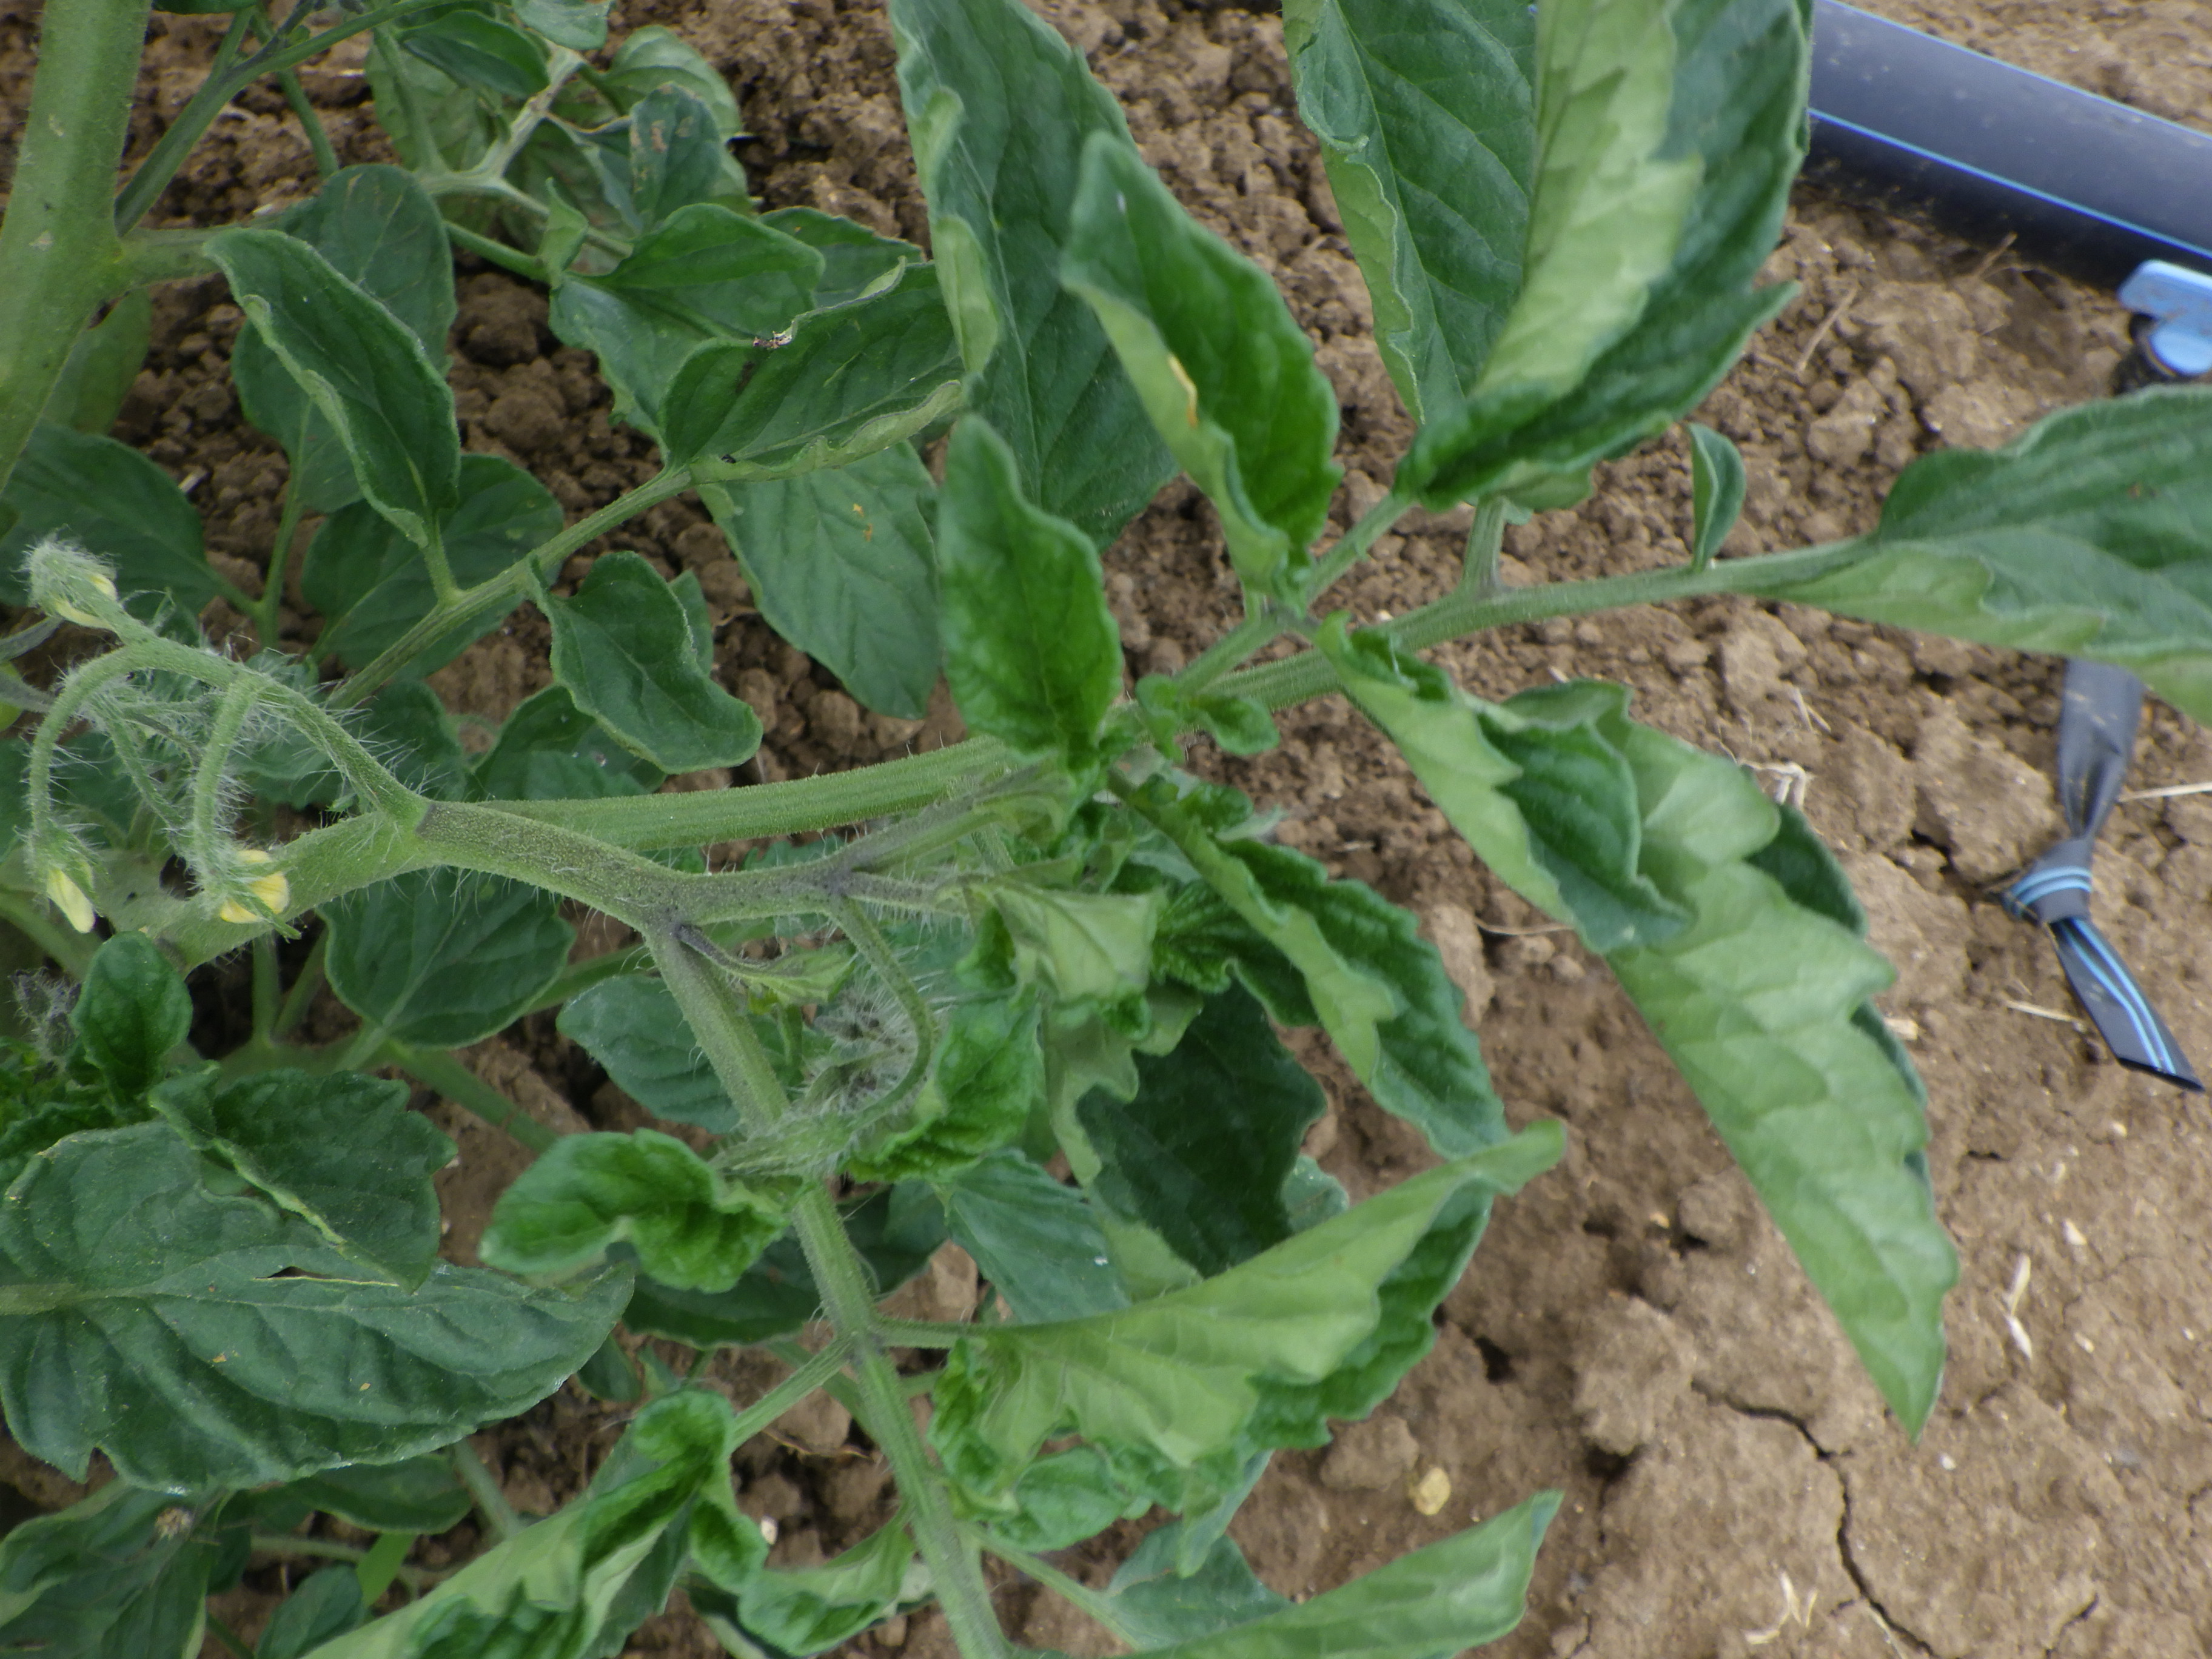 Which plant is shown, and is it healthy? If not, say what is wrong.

tomato, phytophagous, water stress
